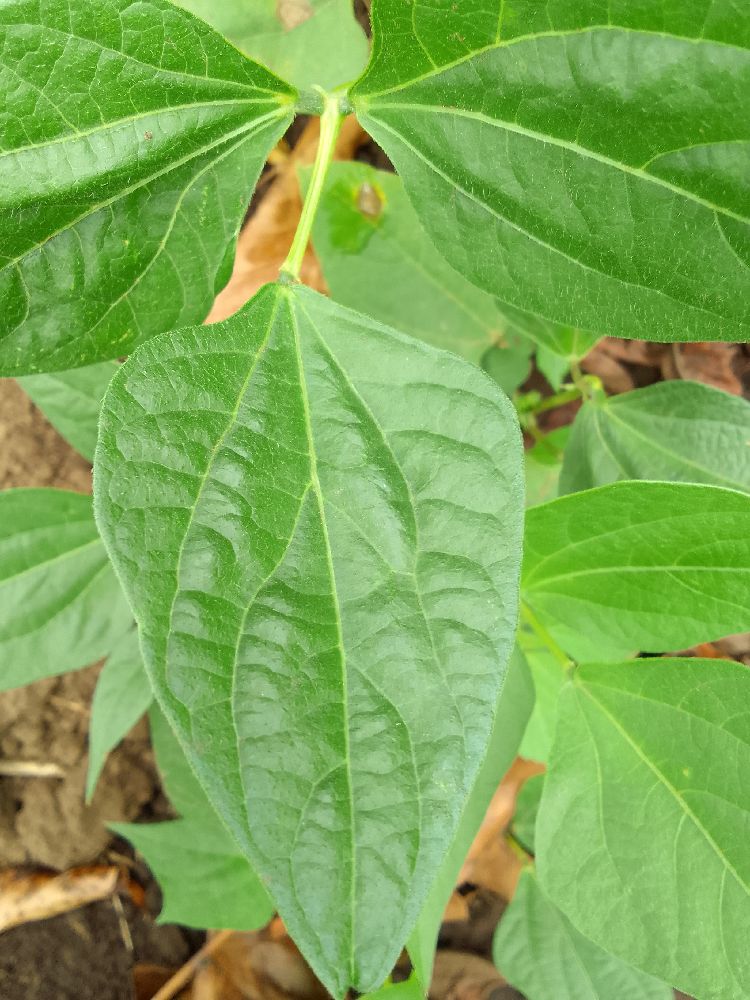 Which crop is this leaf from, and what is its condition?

common bean, healthy
